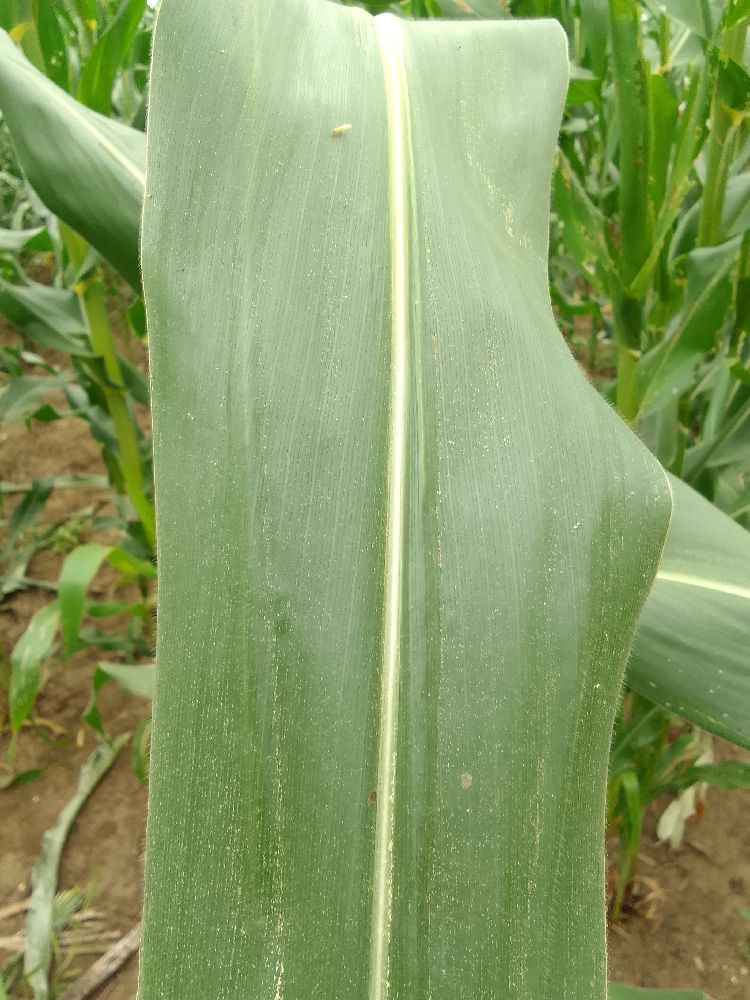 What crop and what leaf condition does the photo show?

maize, healthy
